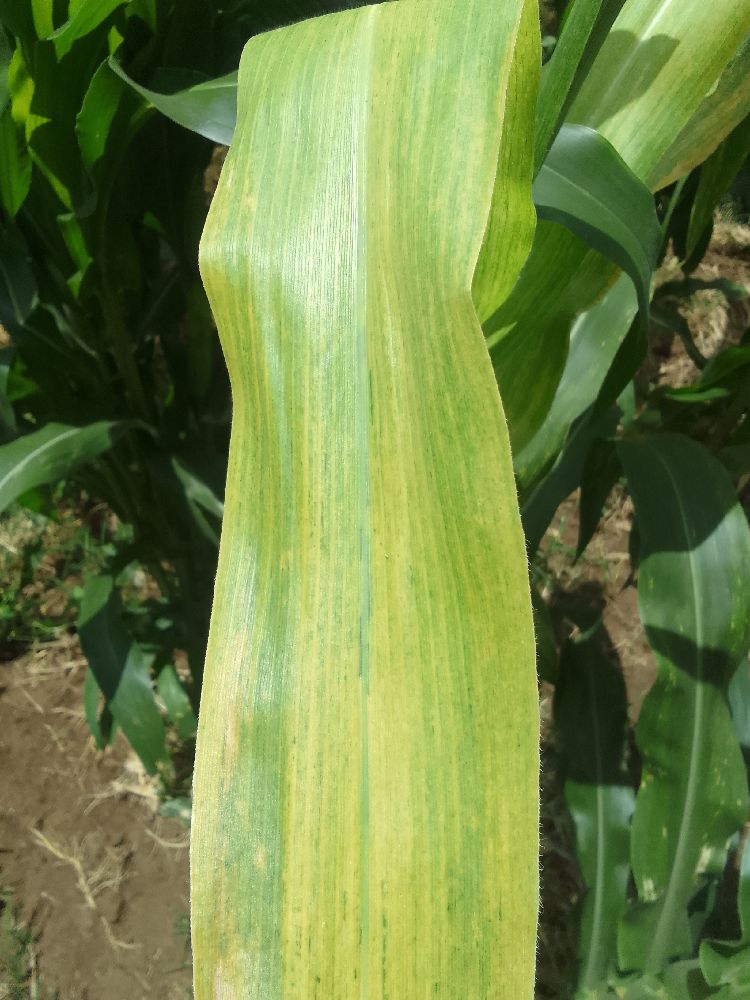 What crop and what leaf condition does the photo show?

maize, maize lethal necrosis
